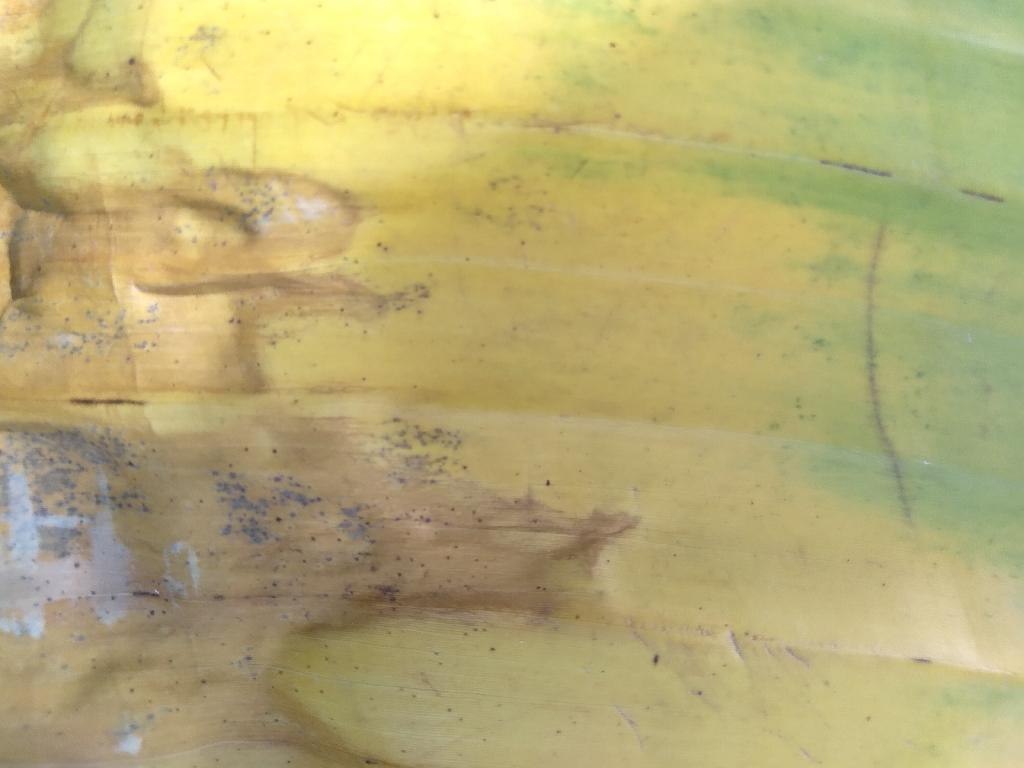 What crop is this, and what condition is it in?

banana, fusarium wilt race 1
